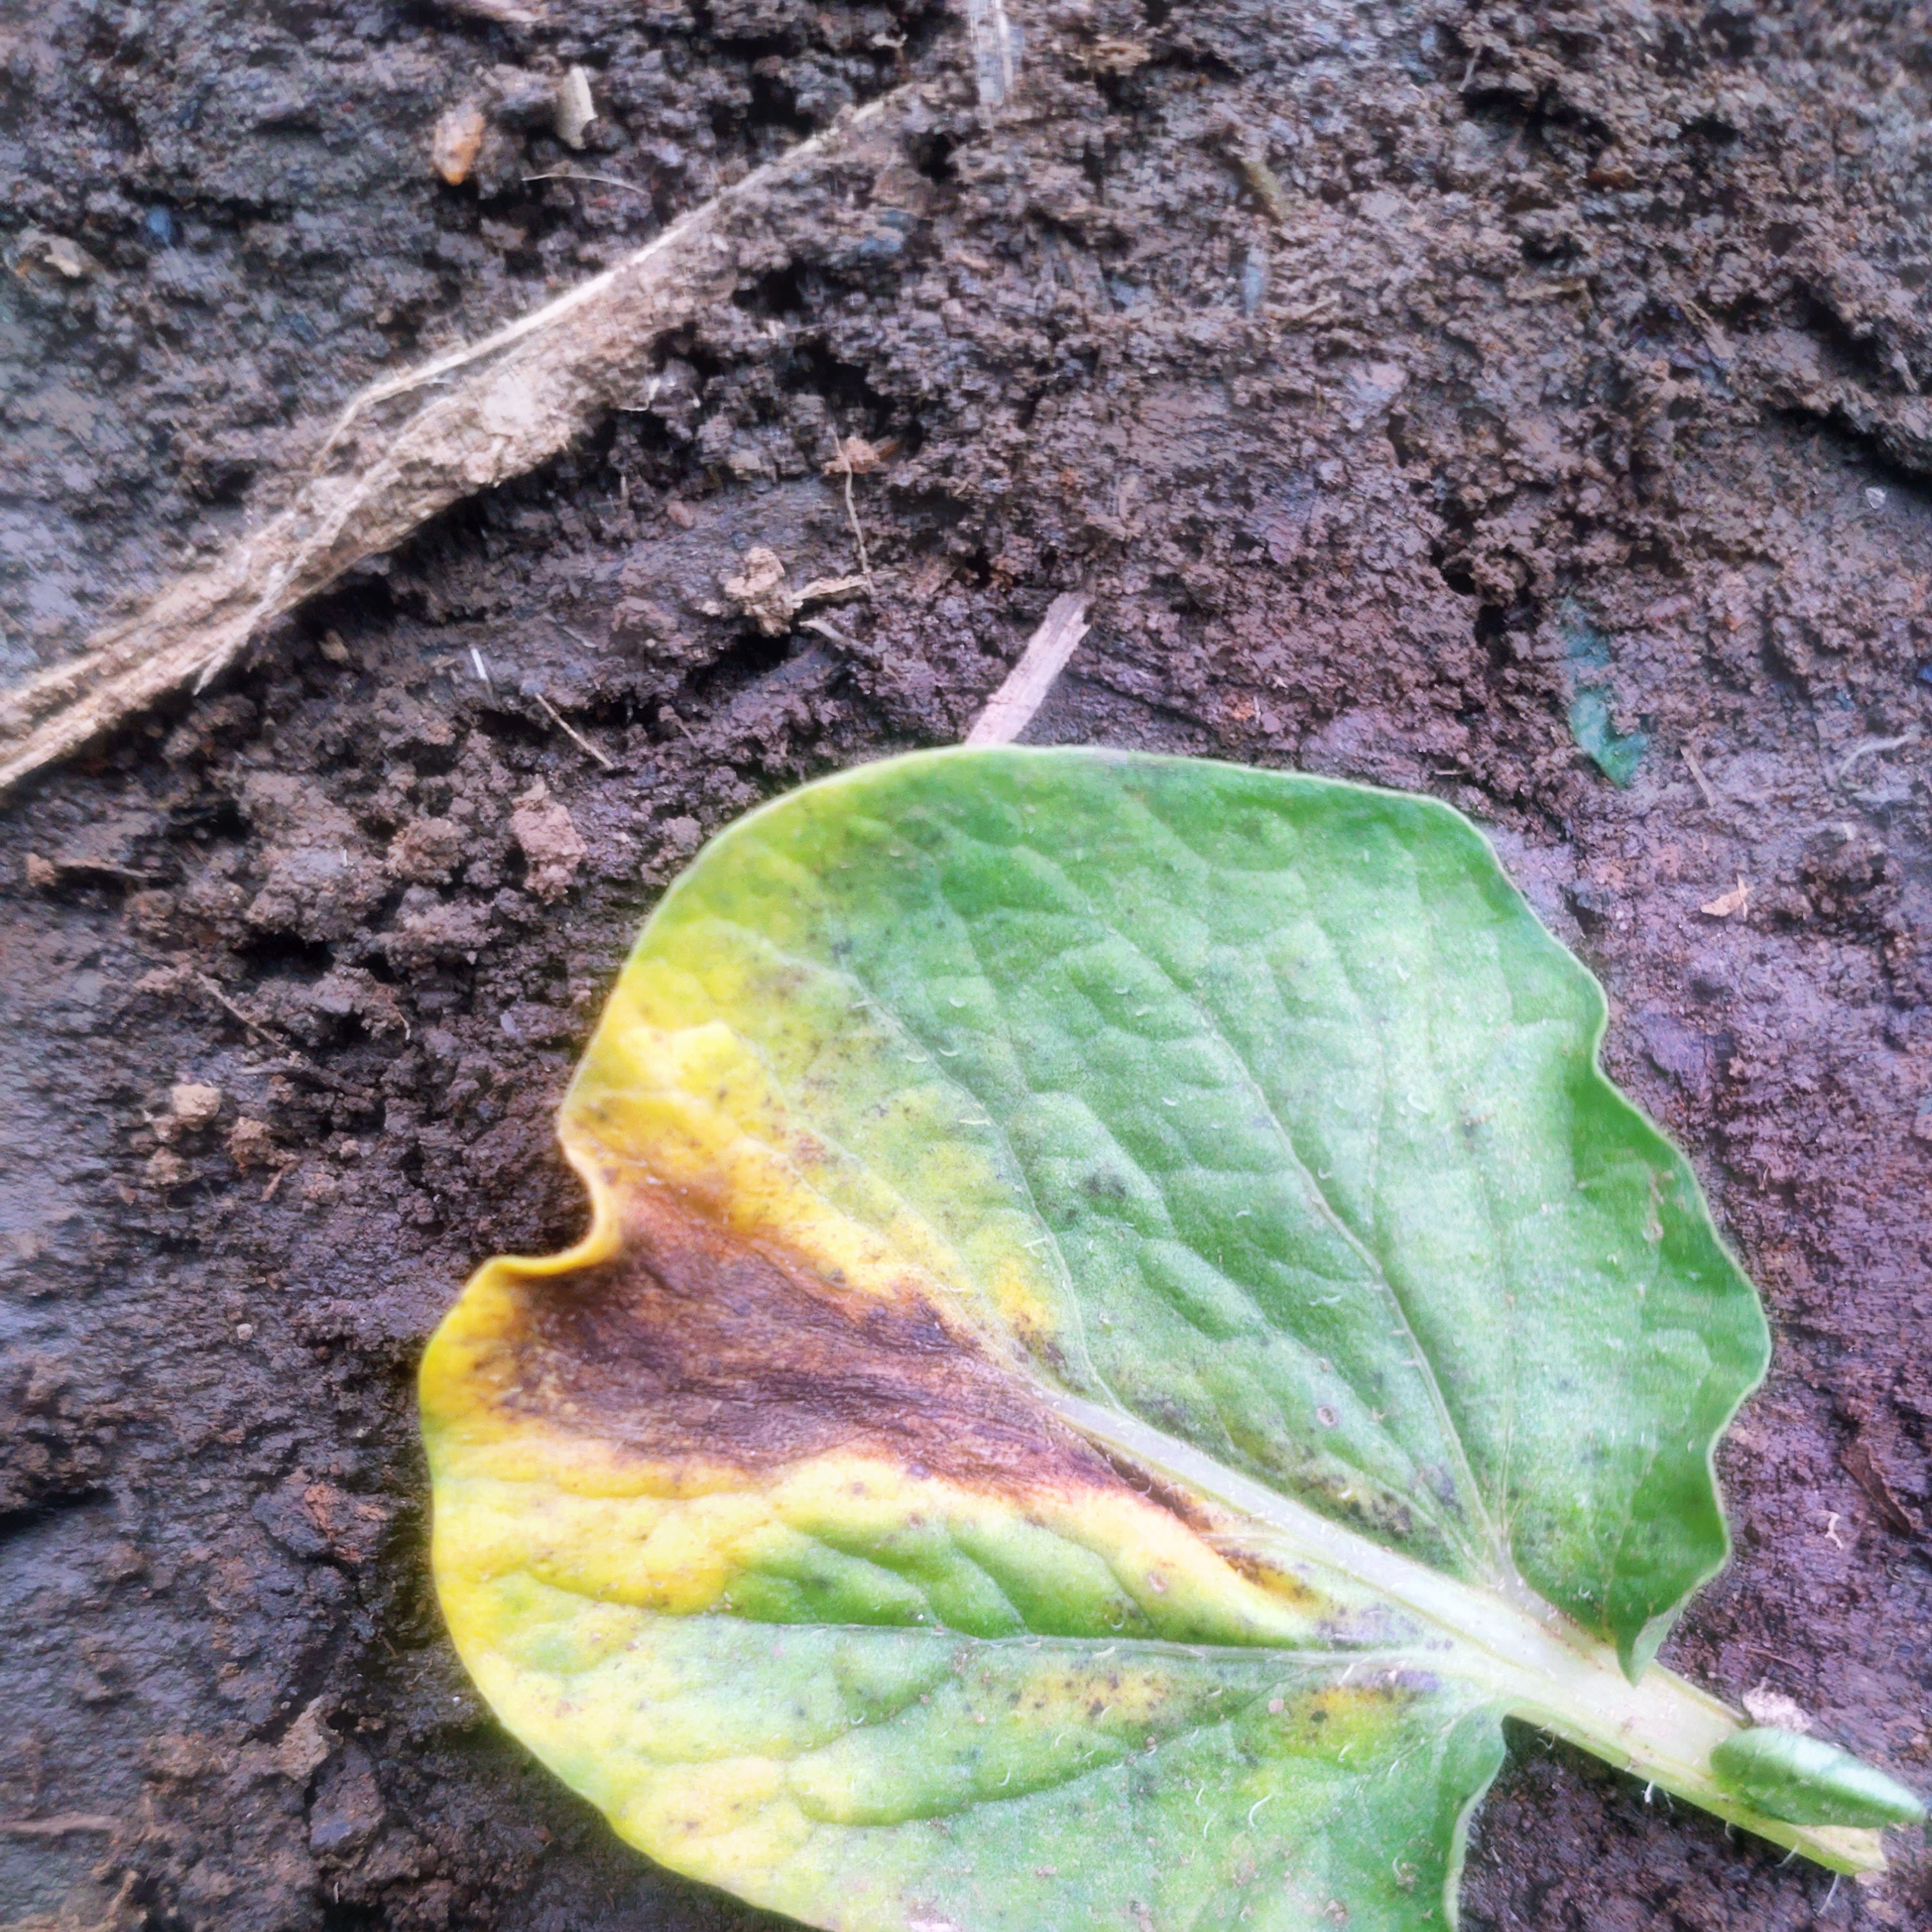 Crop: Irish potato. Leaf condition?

late blight
